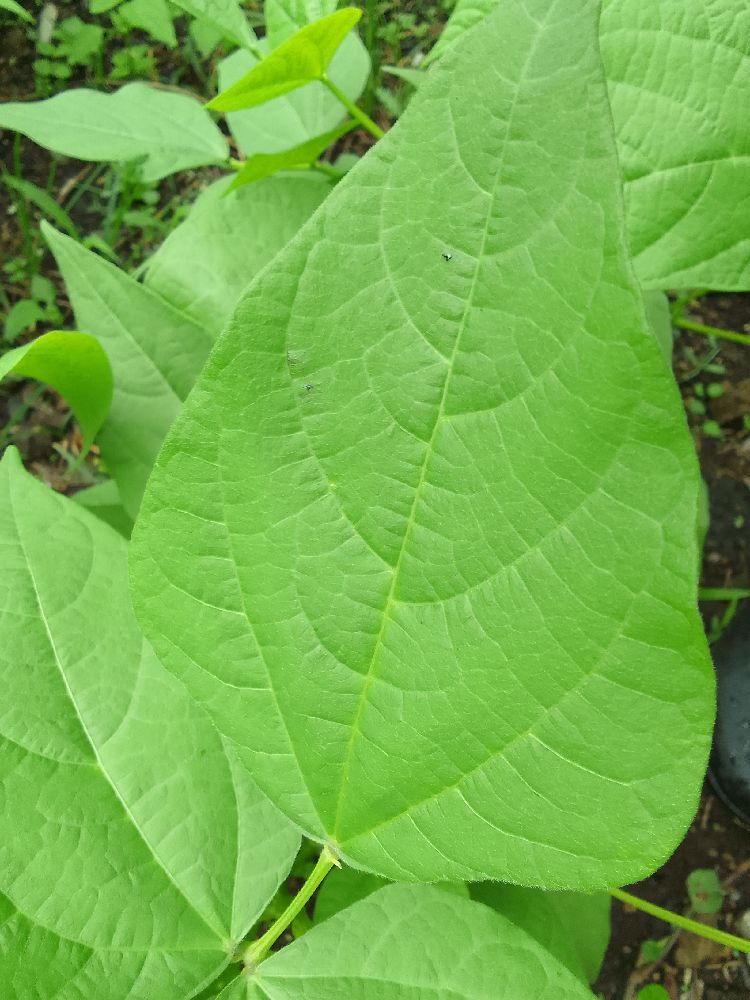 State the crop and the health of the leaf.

common bean, healthy
